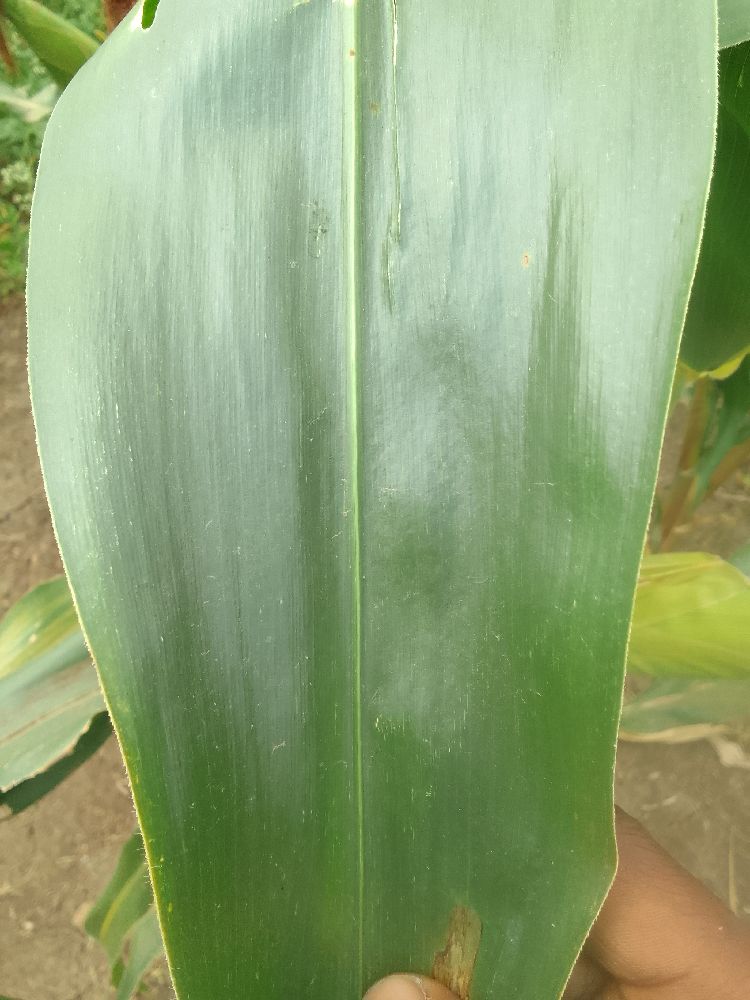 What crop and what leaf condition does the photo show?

maize, healthy
